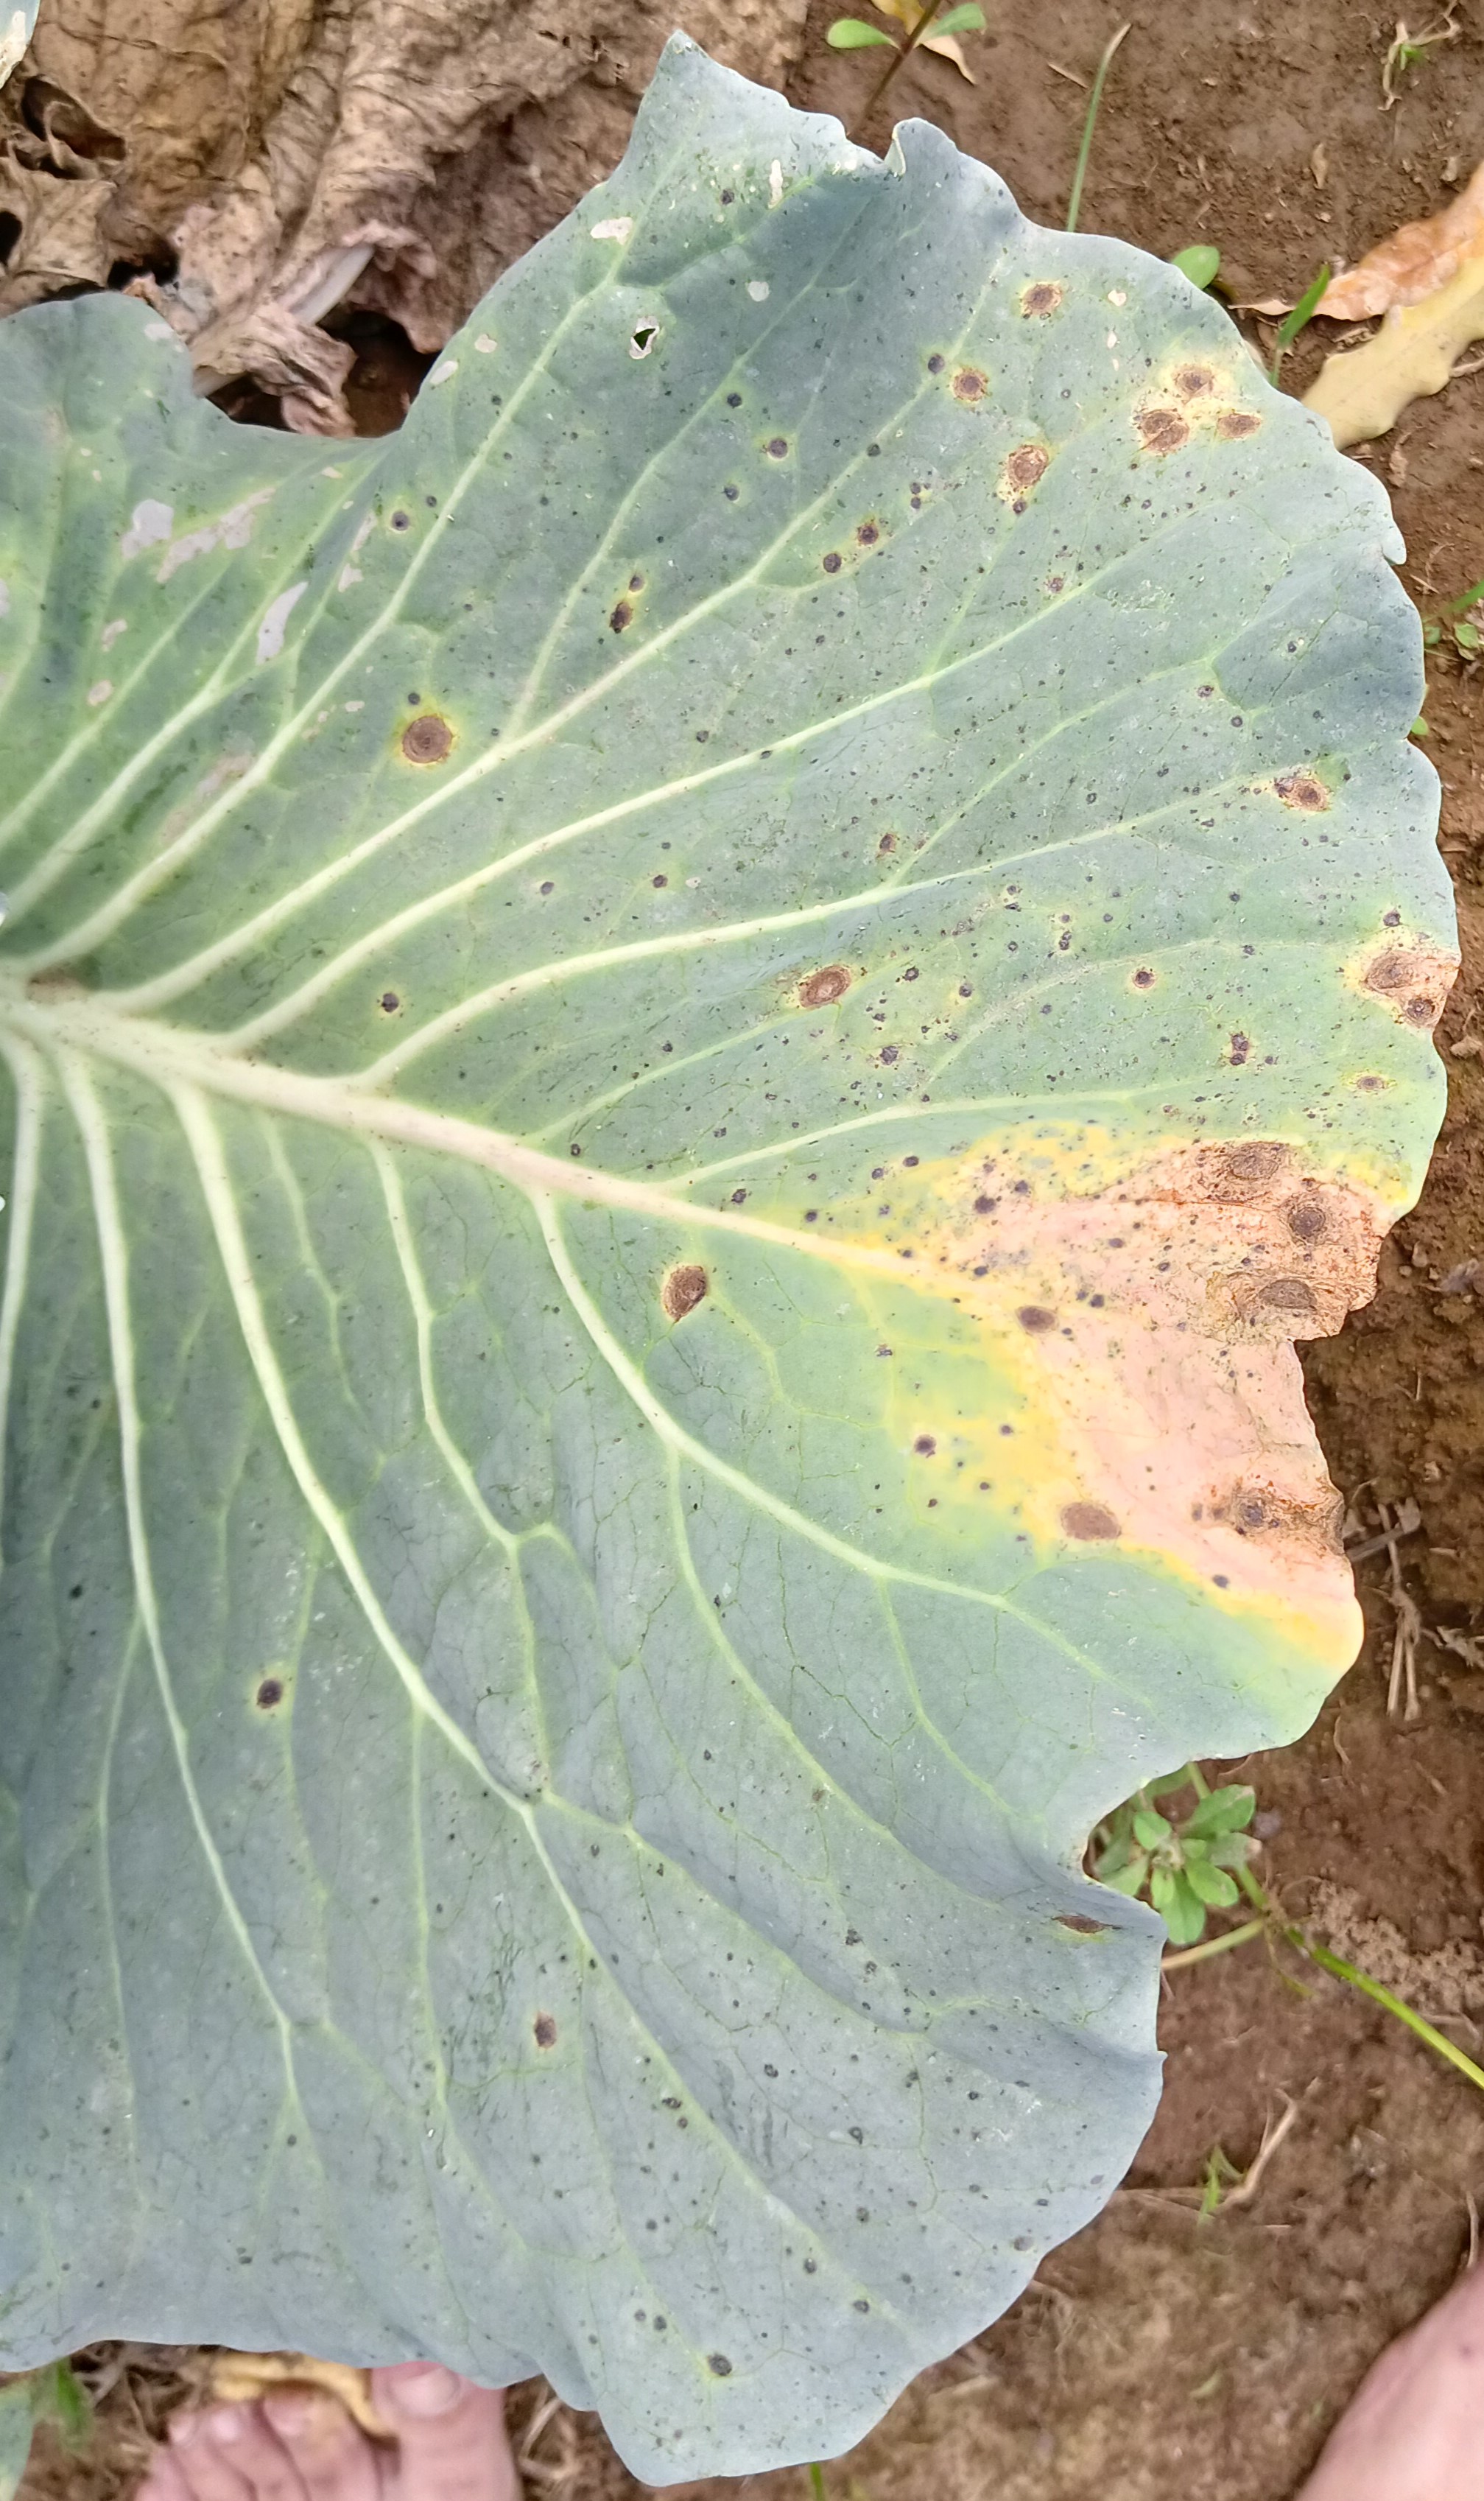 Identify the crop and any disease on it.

cabbage, alternaria
